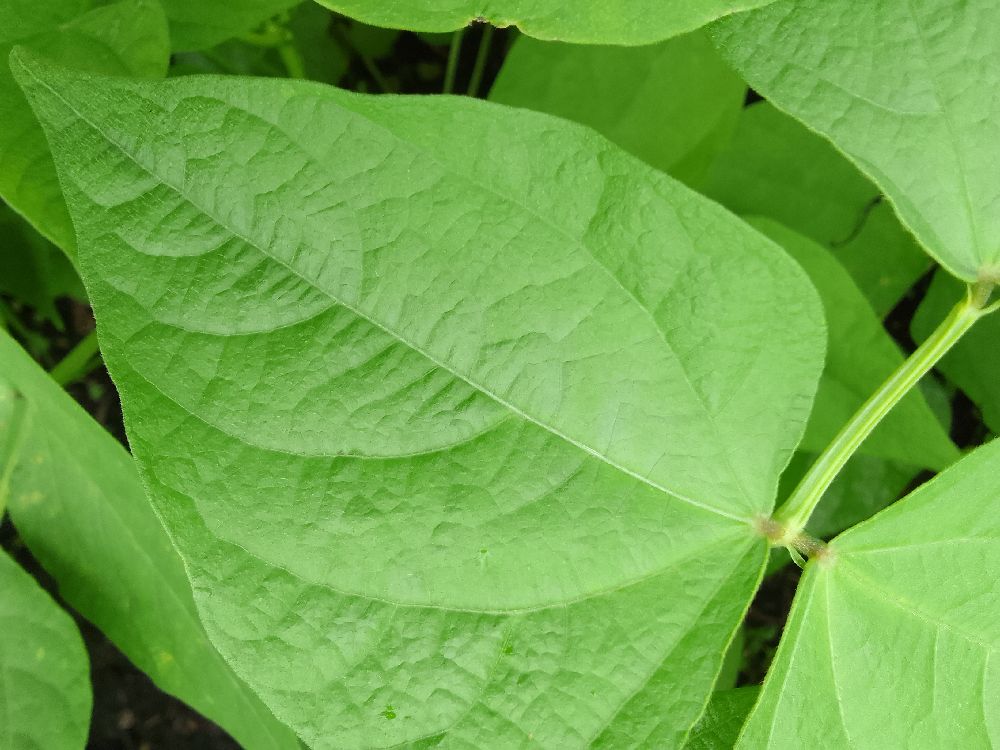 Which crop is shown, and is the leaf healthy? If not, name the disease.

maize, healthy
